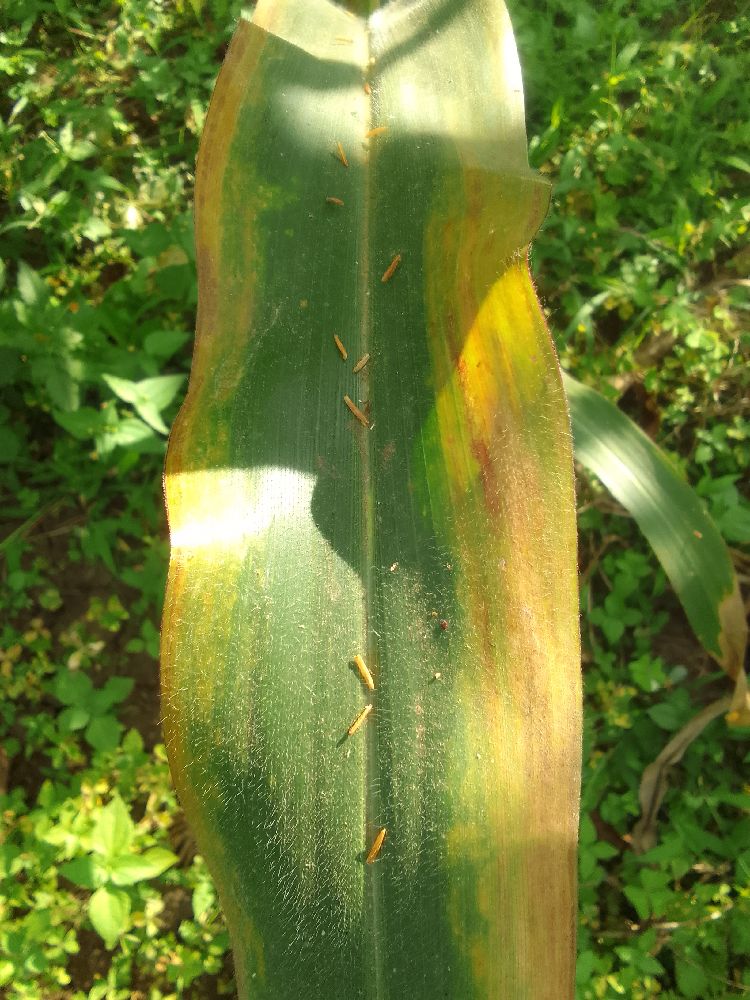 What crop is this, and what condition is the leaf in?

maize, maize lethal necrosis
